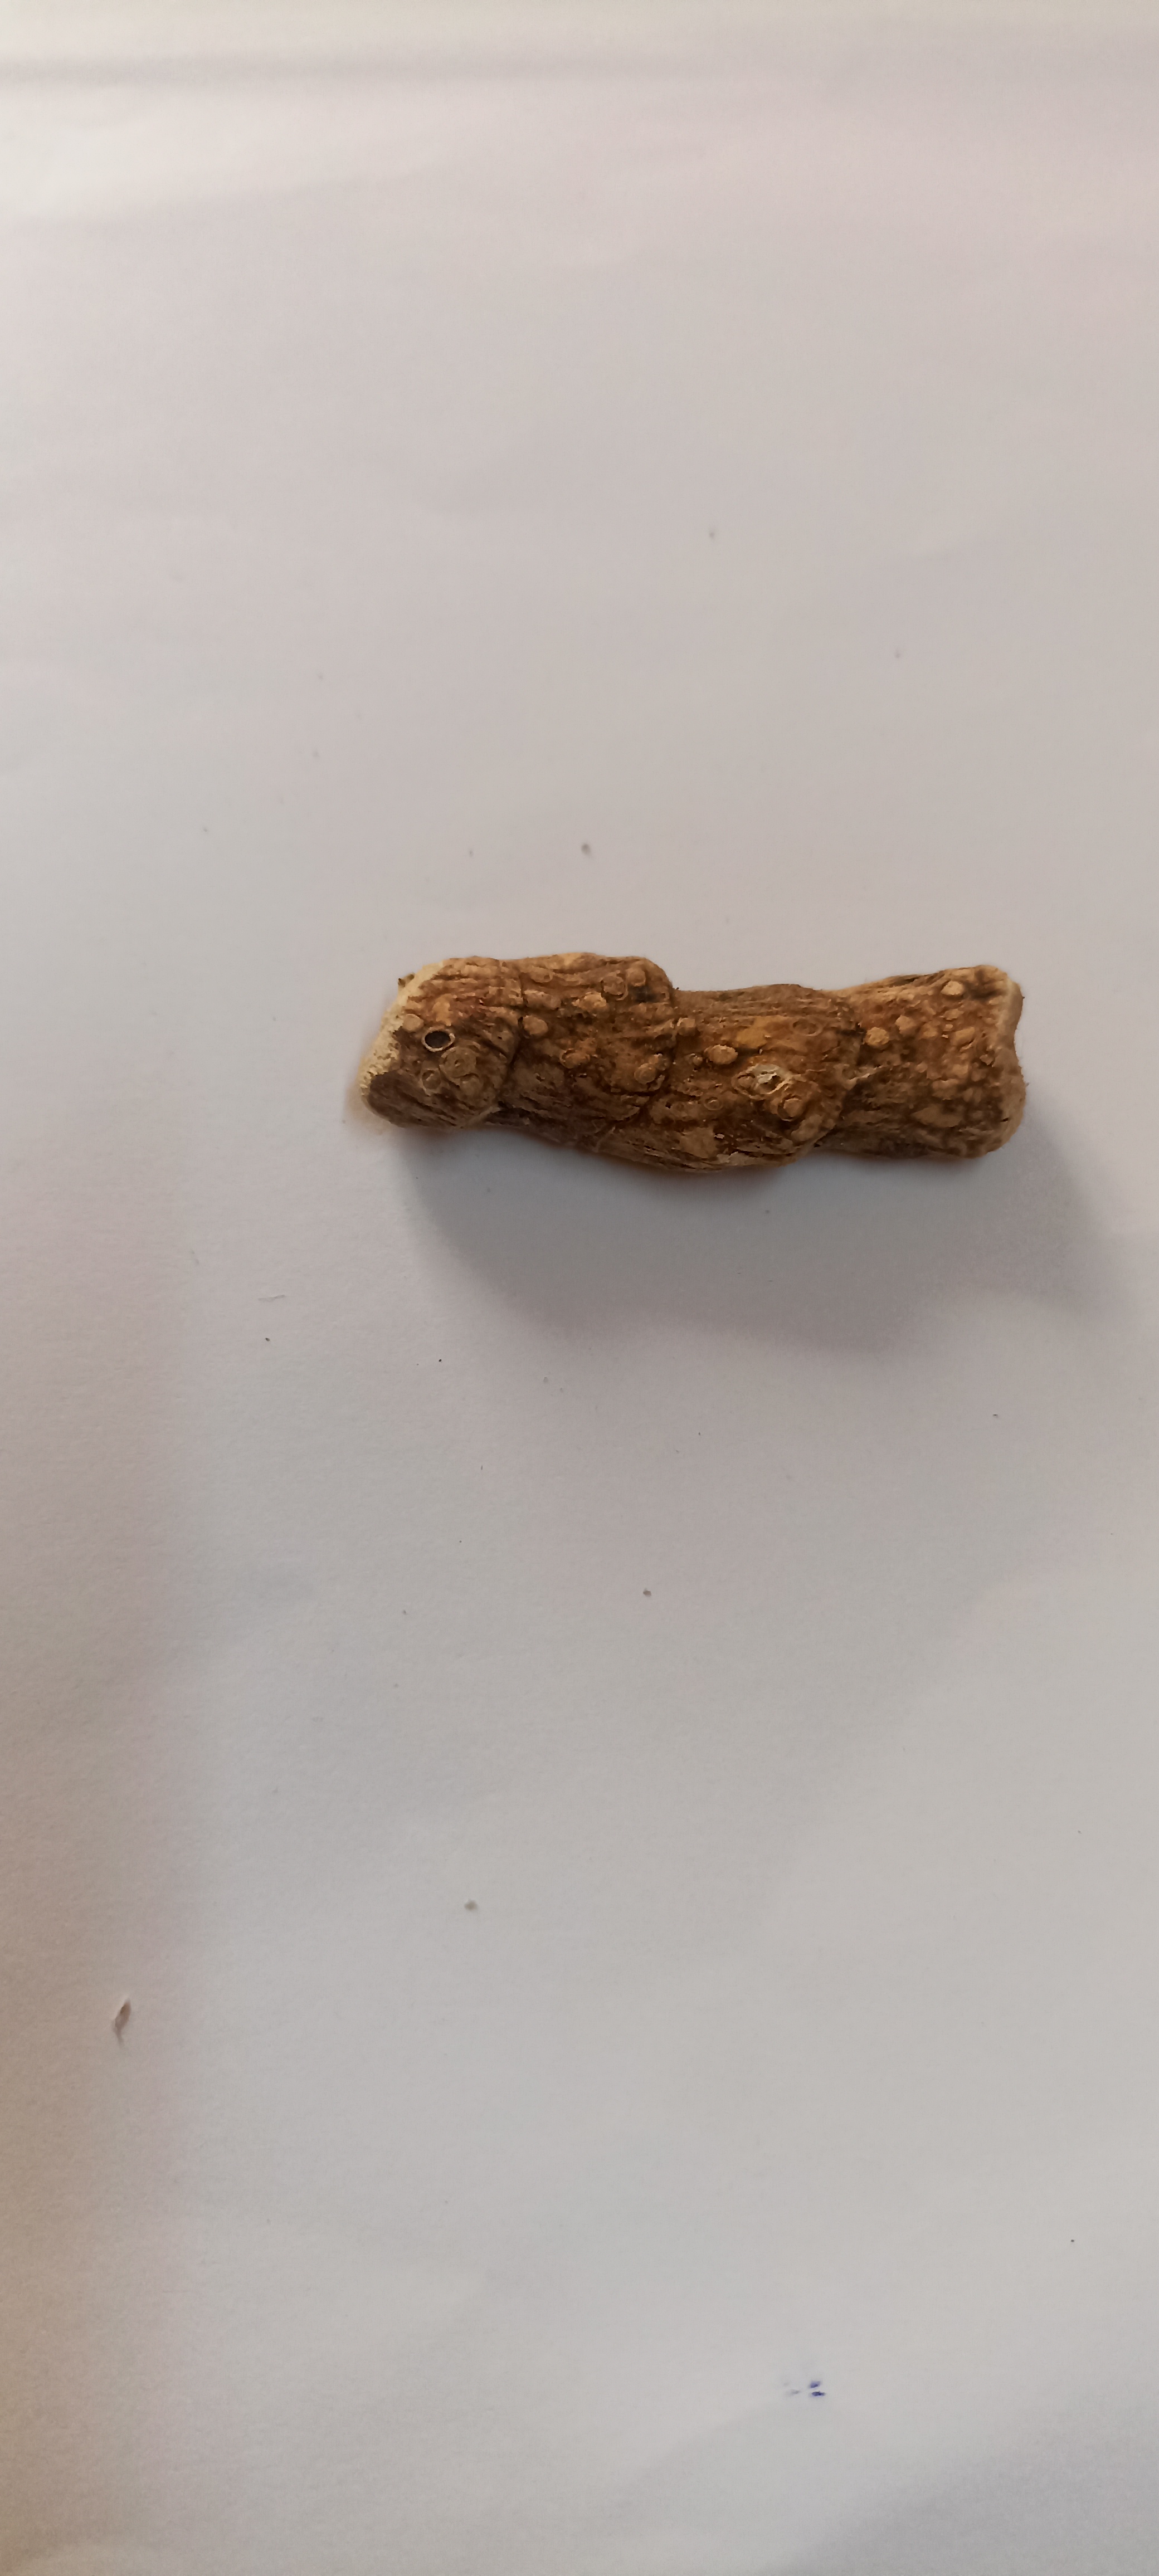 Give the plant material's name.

vekhand
